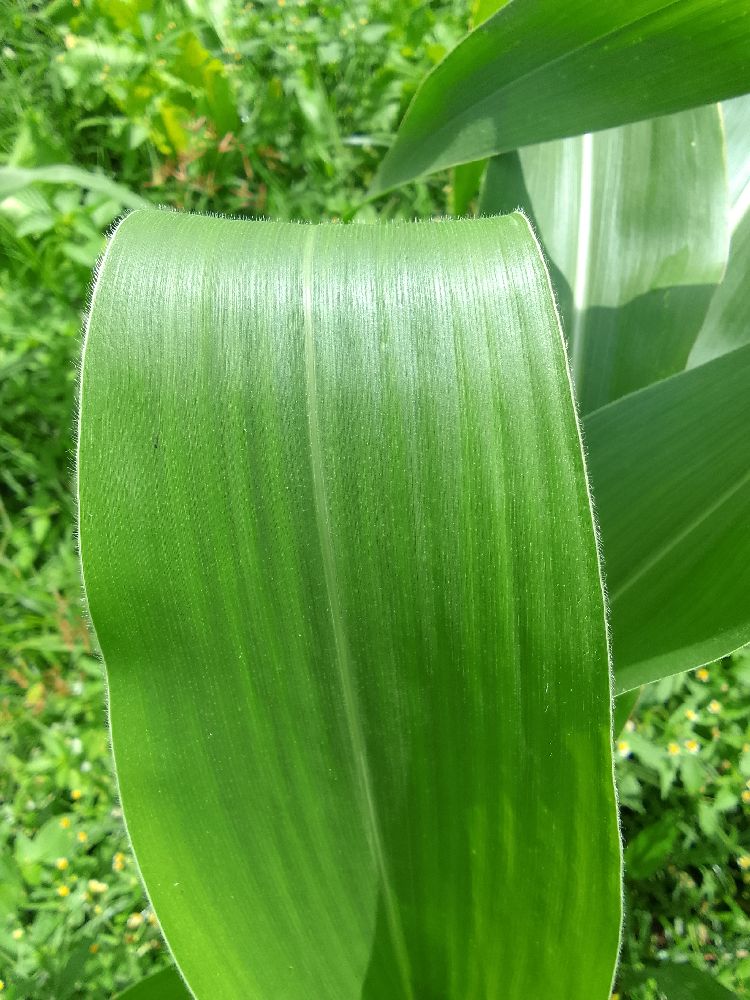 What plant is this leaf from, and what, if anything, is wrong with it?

maize, healthy
